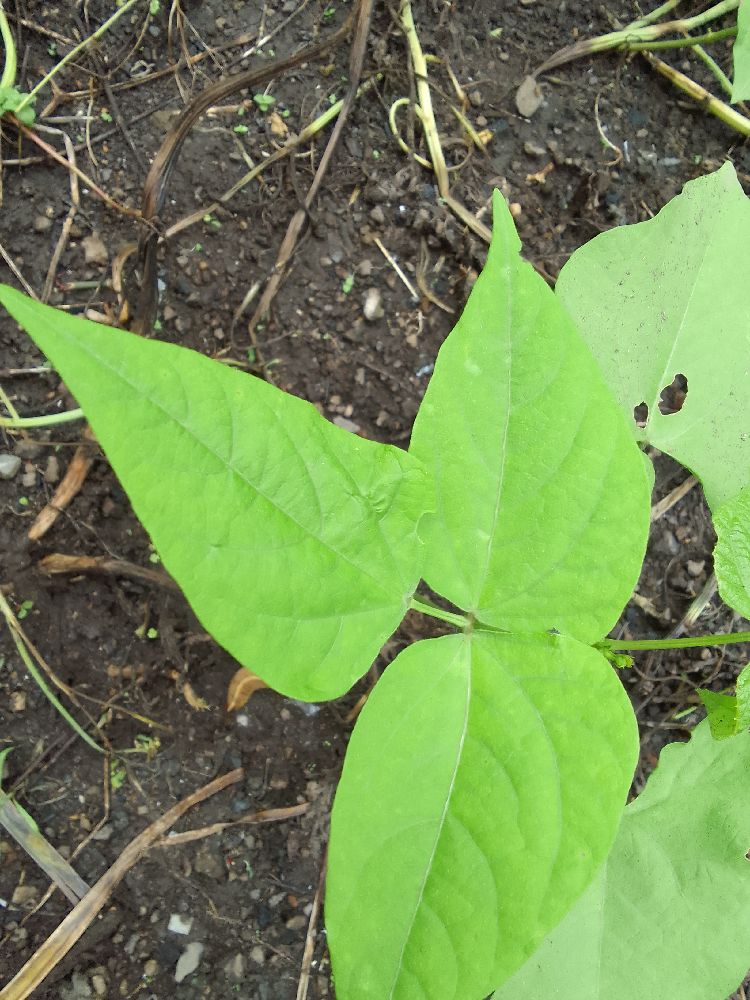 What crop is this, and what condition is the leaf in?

common bean, healthy
